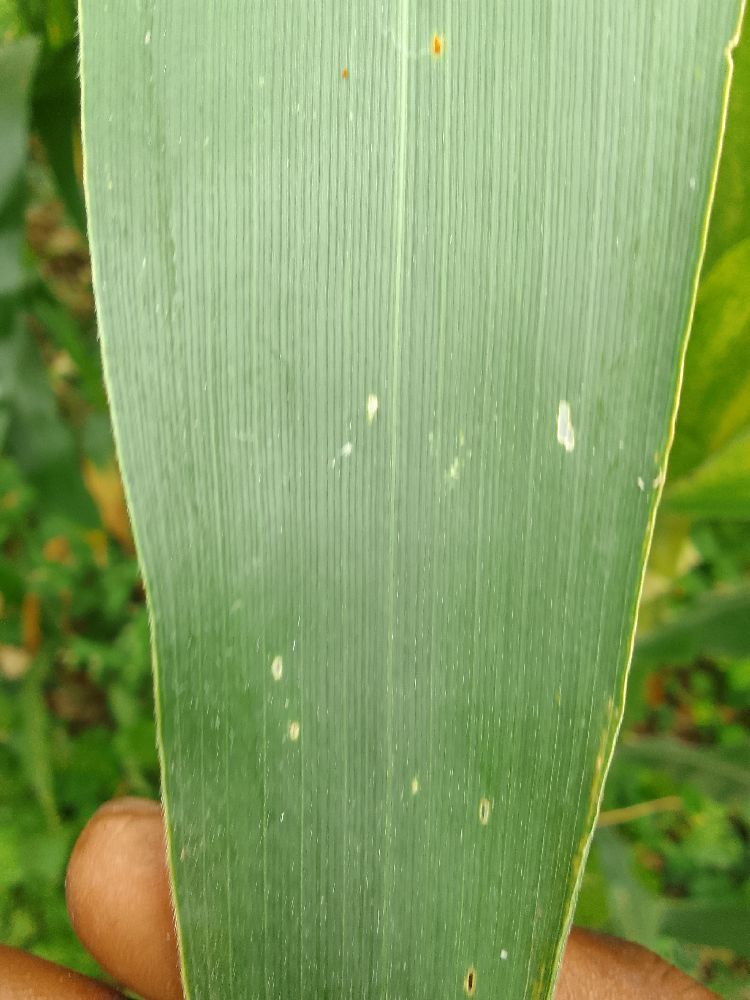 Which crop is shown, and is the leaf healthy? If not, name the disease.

maize, healthy
